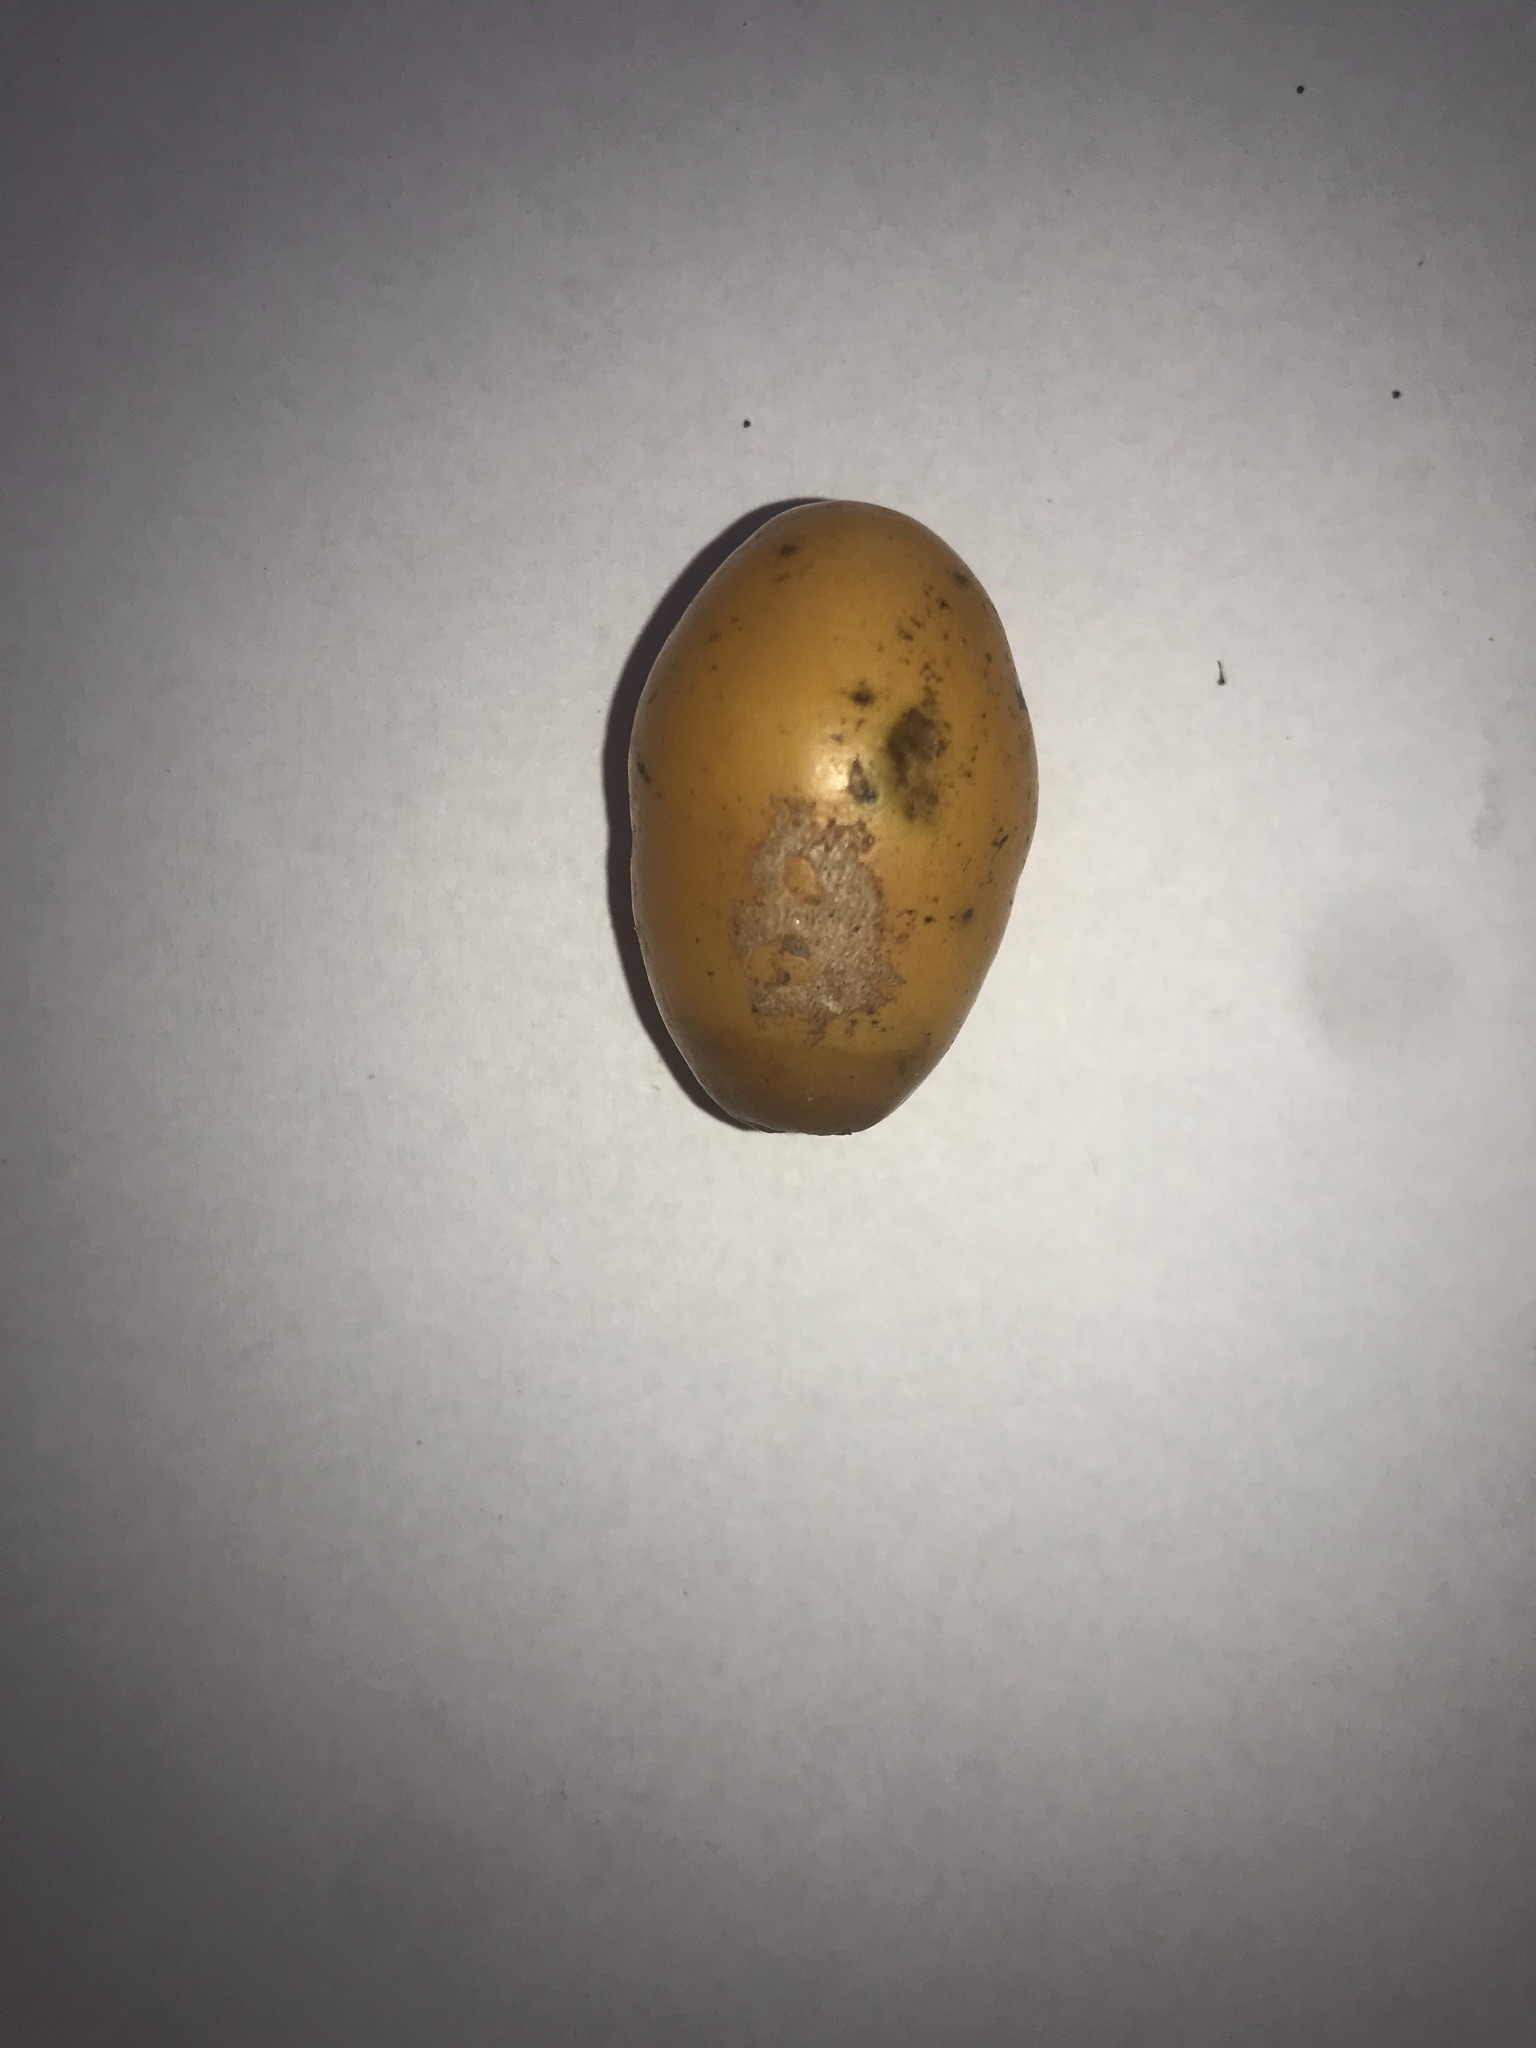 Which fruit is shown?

siriguela
